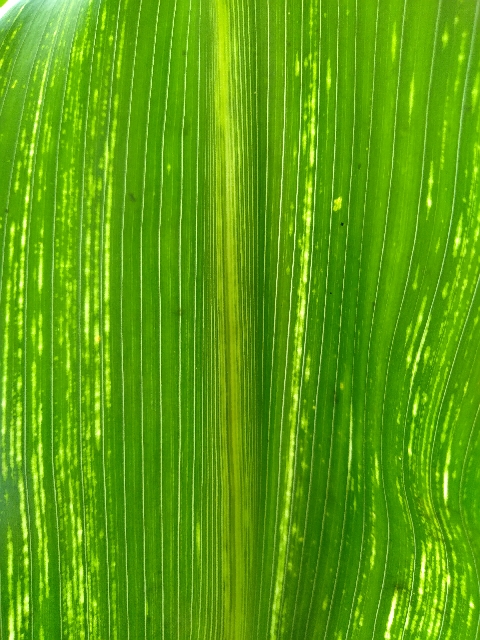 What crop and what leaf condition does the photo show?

maize, maize streak virus
